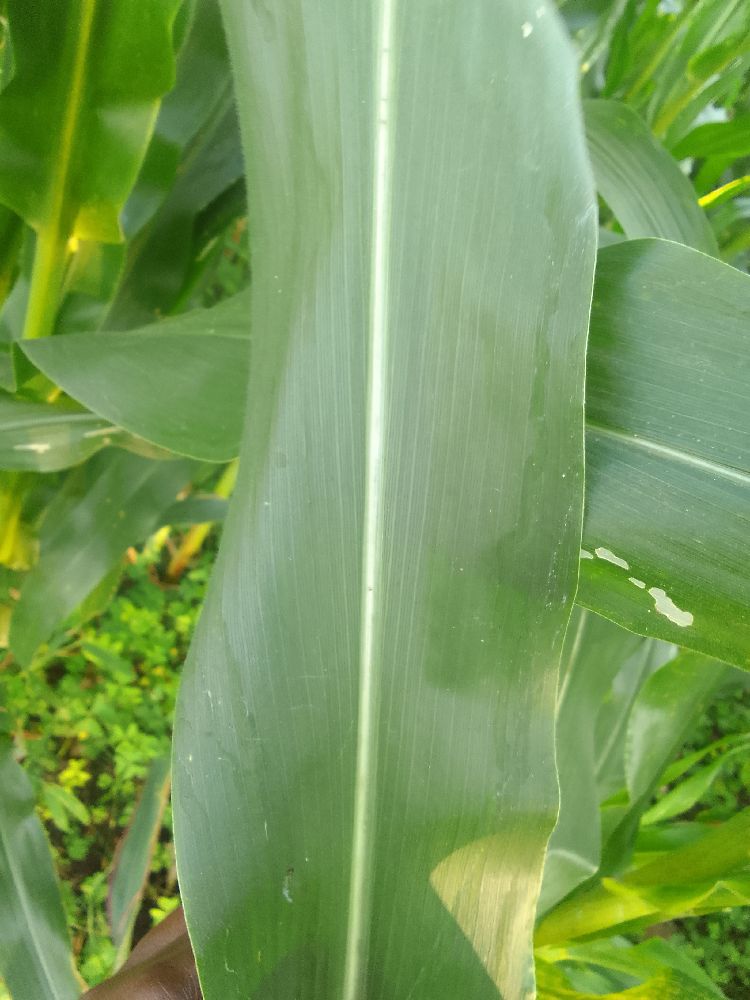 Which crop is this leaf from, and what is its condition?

maize, healthy
